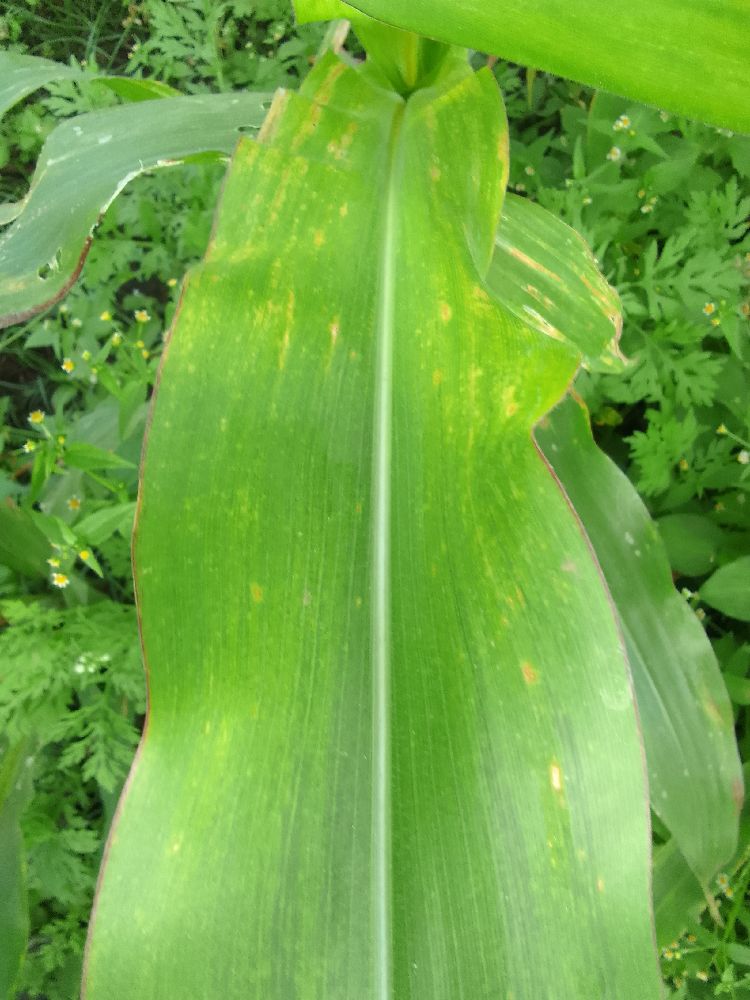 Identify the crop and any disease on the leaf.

maize, maize lethal necrosis
